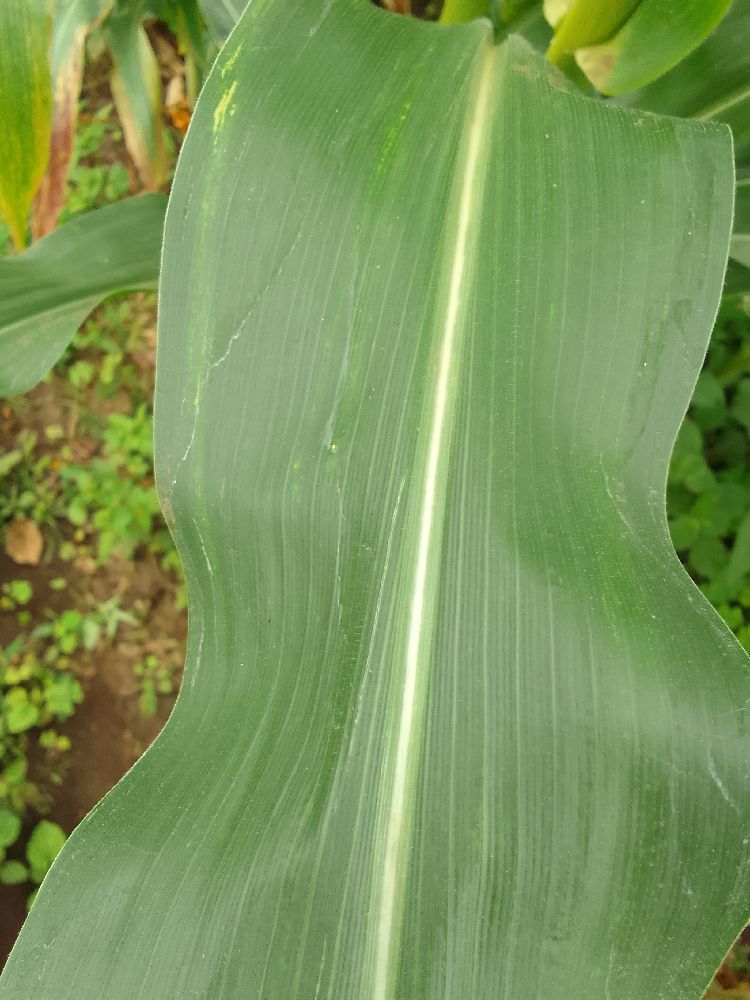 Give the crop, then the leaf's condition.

maize, healthy
